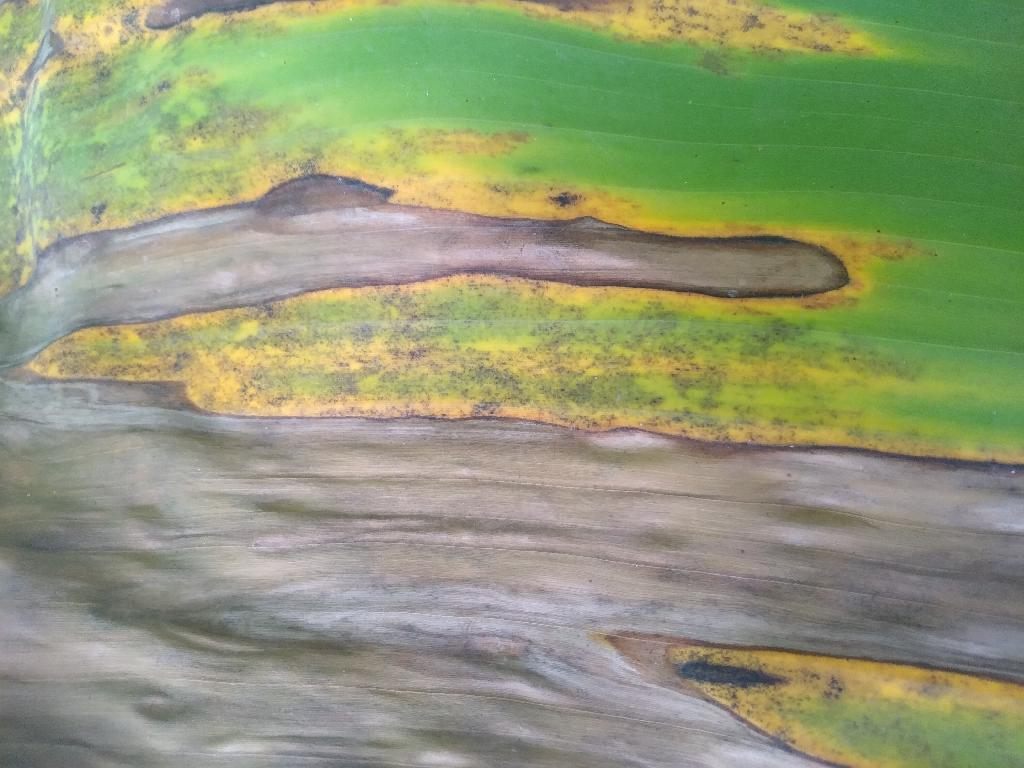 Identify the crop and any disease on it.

banana, black sigatoka
